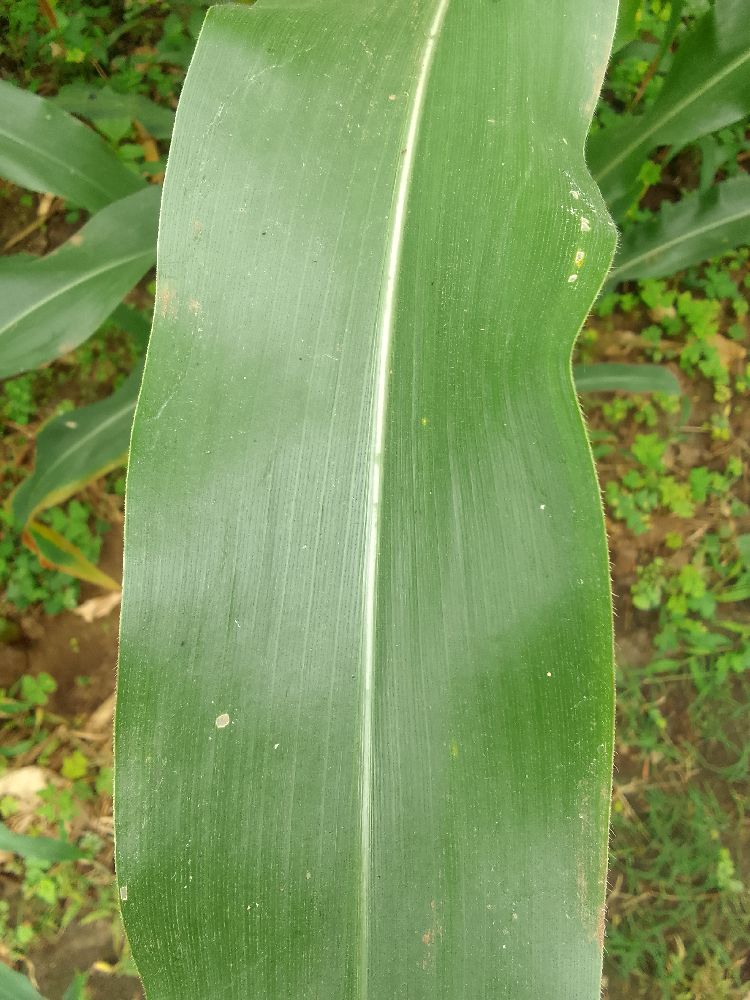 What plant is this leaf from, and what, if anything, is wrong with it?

maize, healthy
